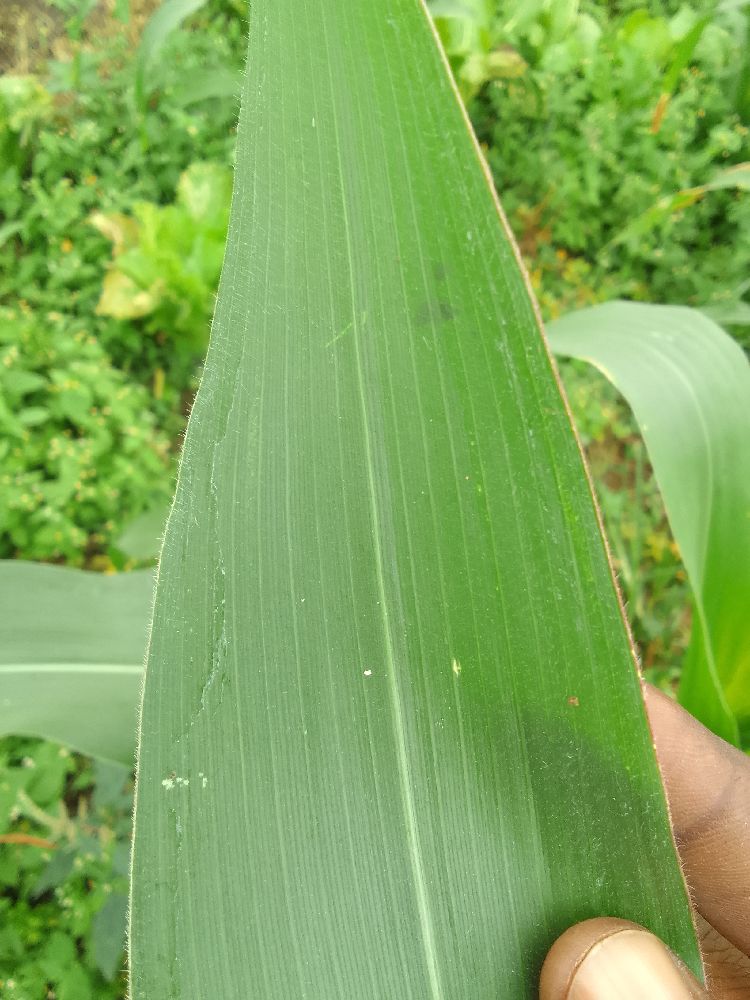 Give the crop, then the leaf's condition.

maize, healthy
